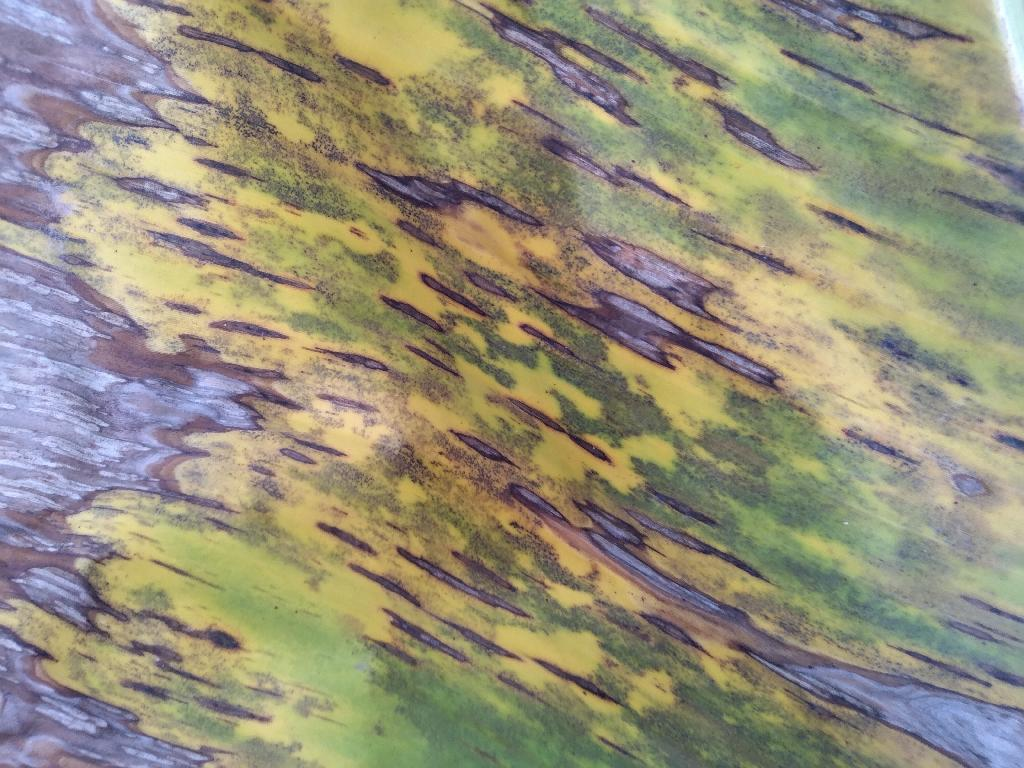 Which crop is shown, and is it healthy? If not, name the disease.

banana, black sigatoka
